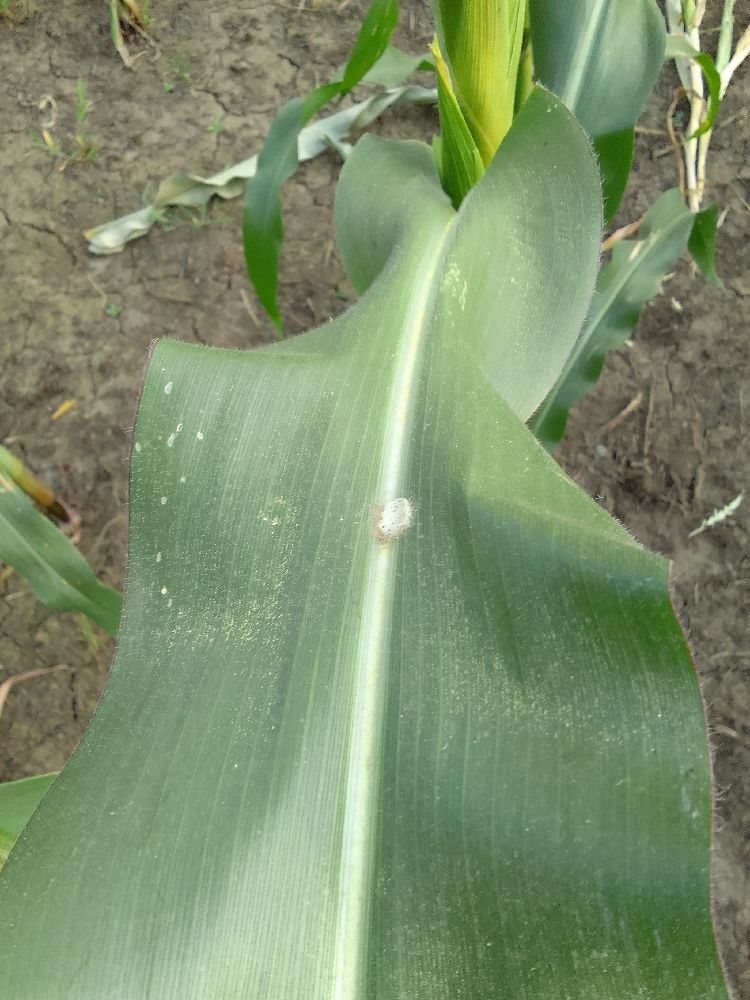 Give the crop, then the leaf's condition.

maize, healthy
